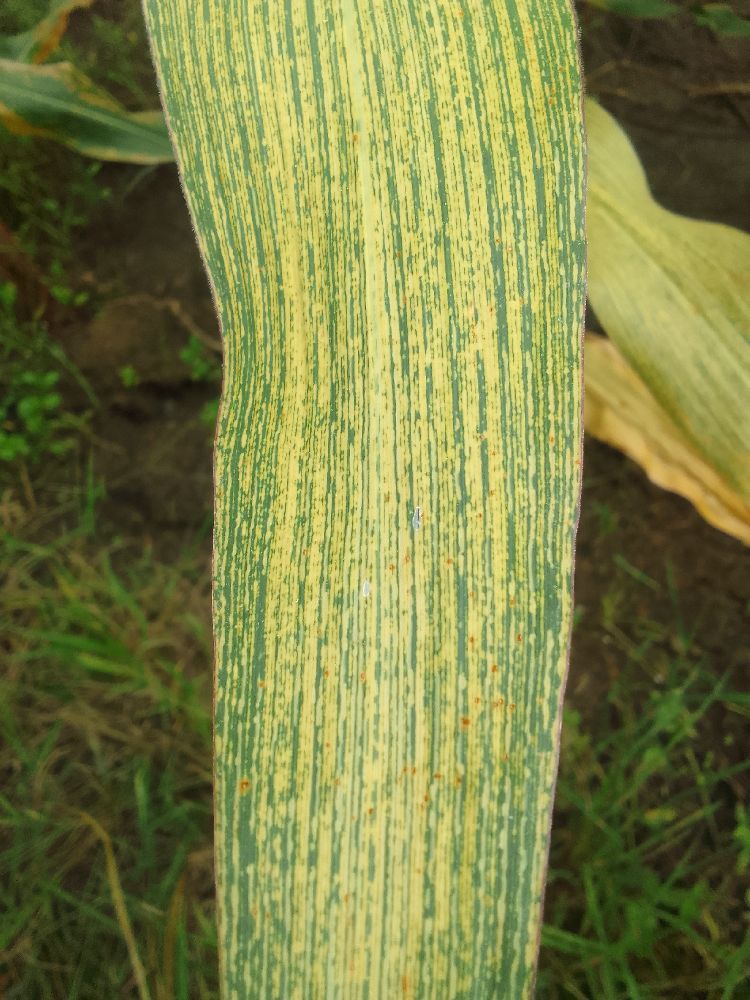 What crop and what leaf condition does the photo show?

maize, maize streak virus
